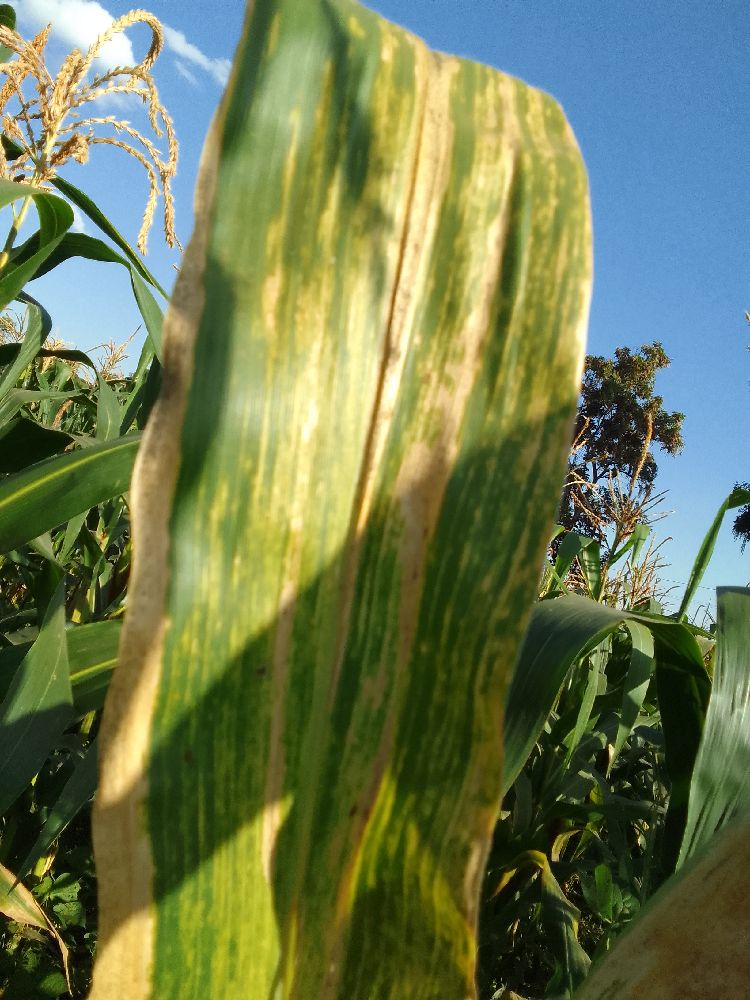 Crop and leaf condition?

maize, maize lethal necrosis
